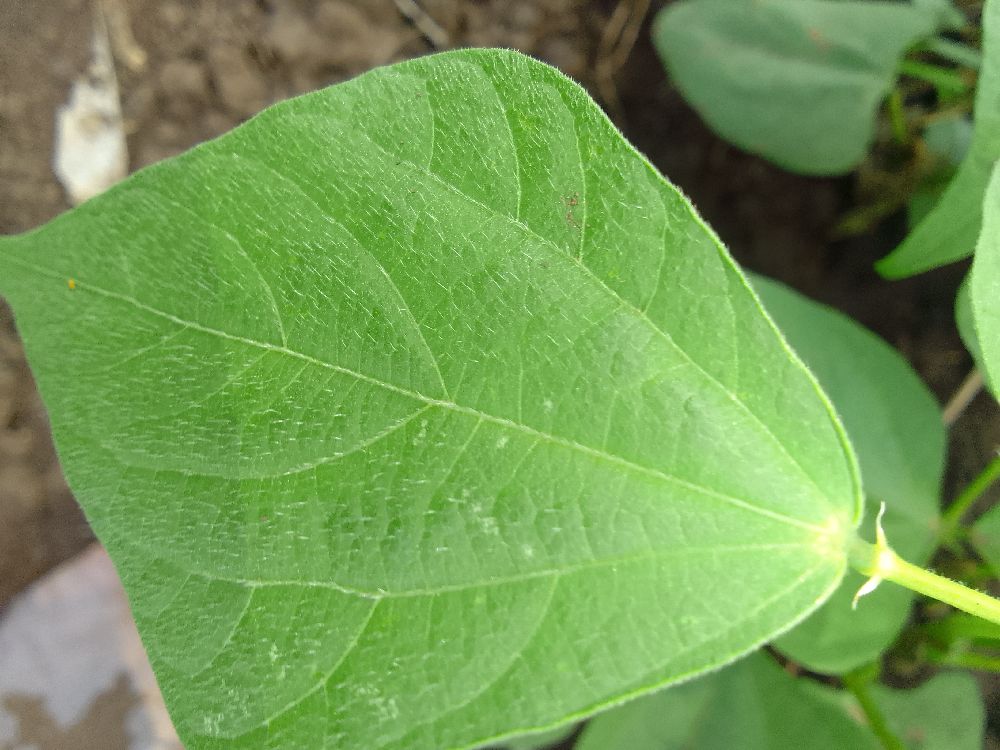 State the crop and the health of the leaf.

common bean, healthy
